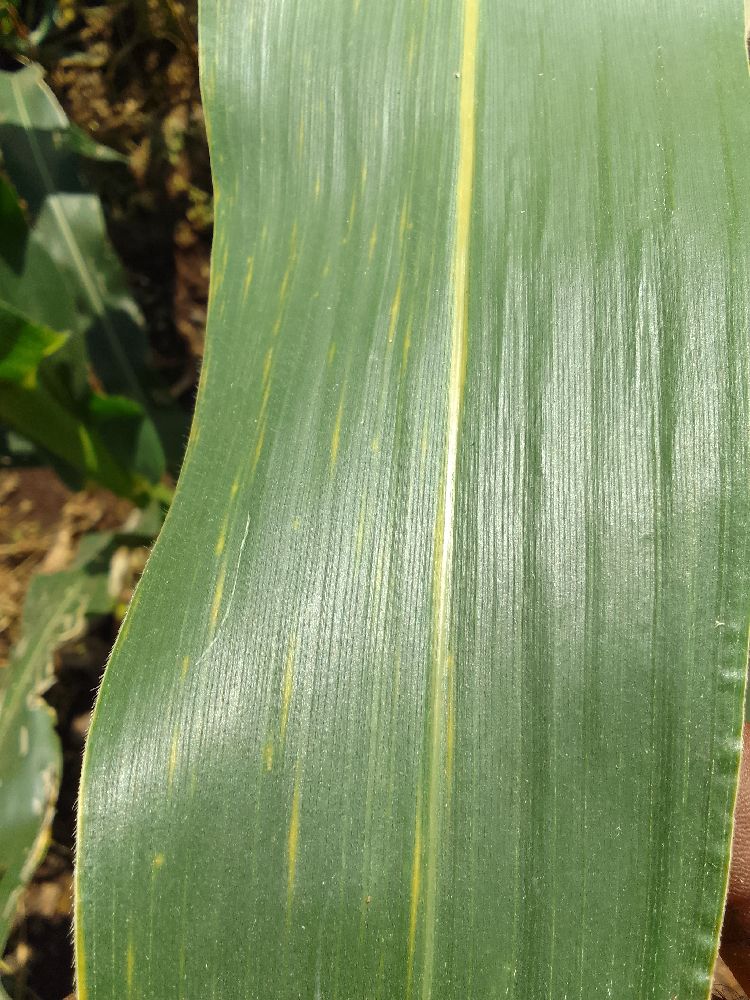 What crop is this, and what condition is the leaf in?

maize, healthy
